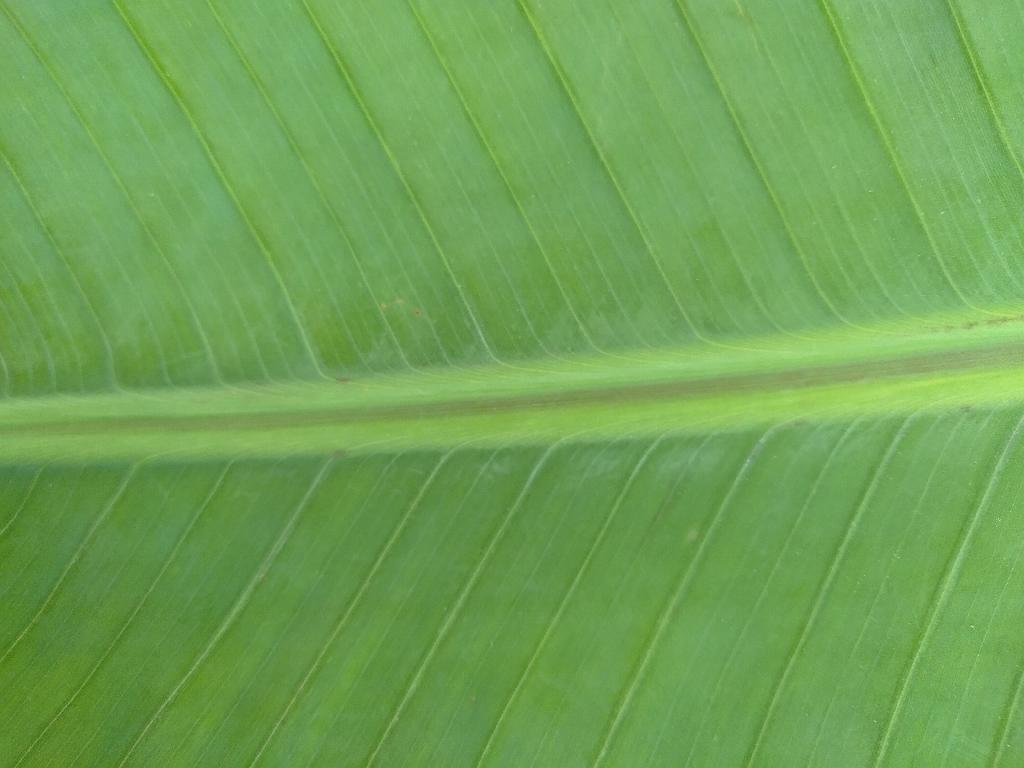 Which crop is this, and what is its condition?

banana, healthy
